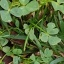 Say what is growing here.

unstructured weed
